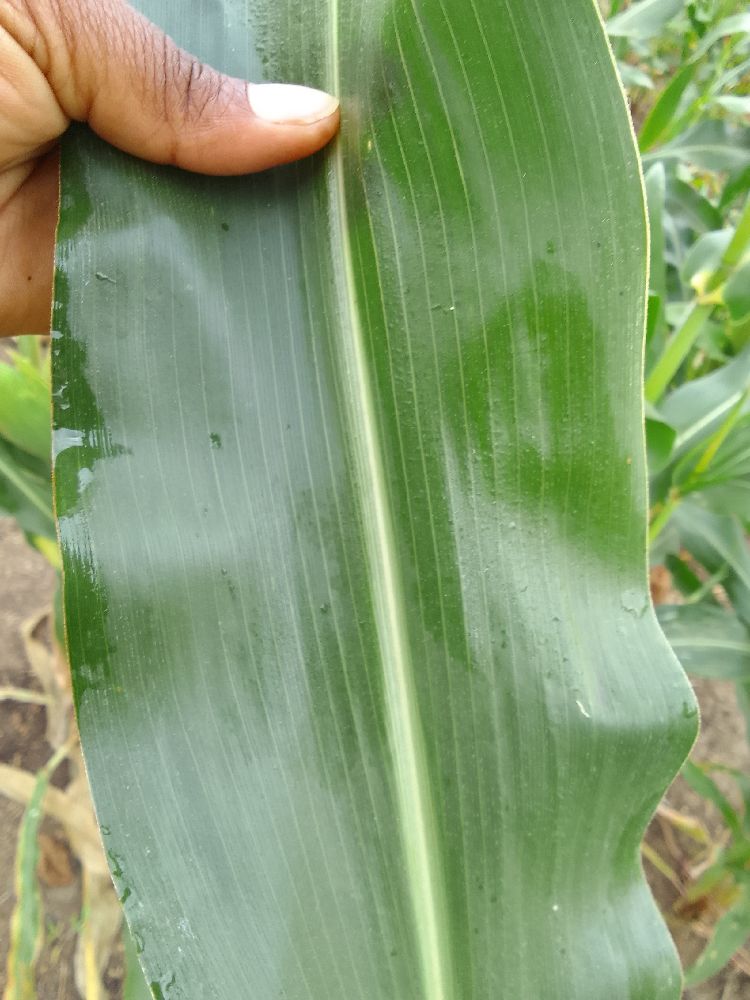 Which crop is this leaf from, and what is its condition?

maize, healthy
